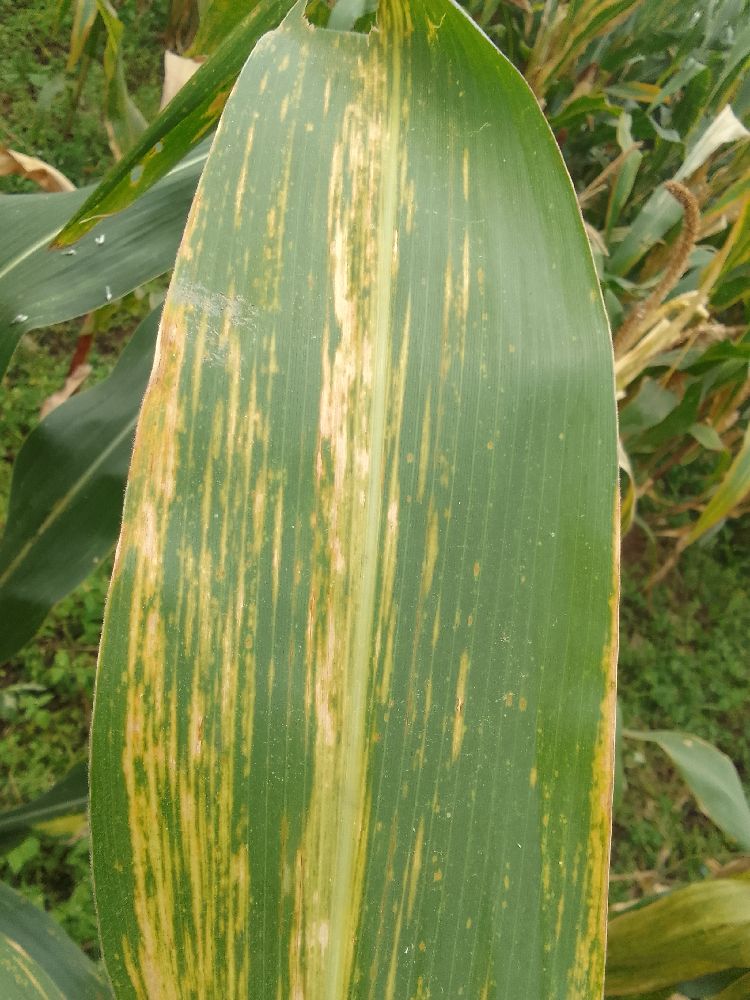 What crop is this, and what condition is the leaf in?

maize, maize lethal necrosis
